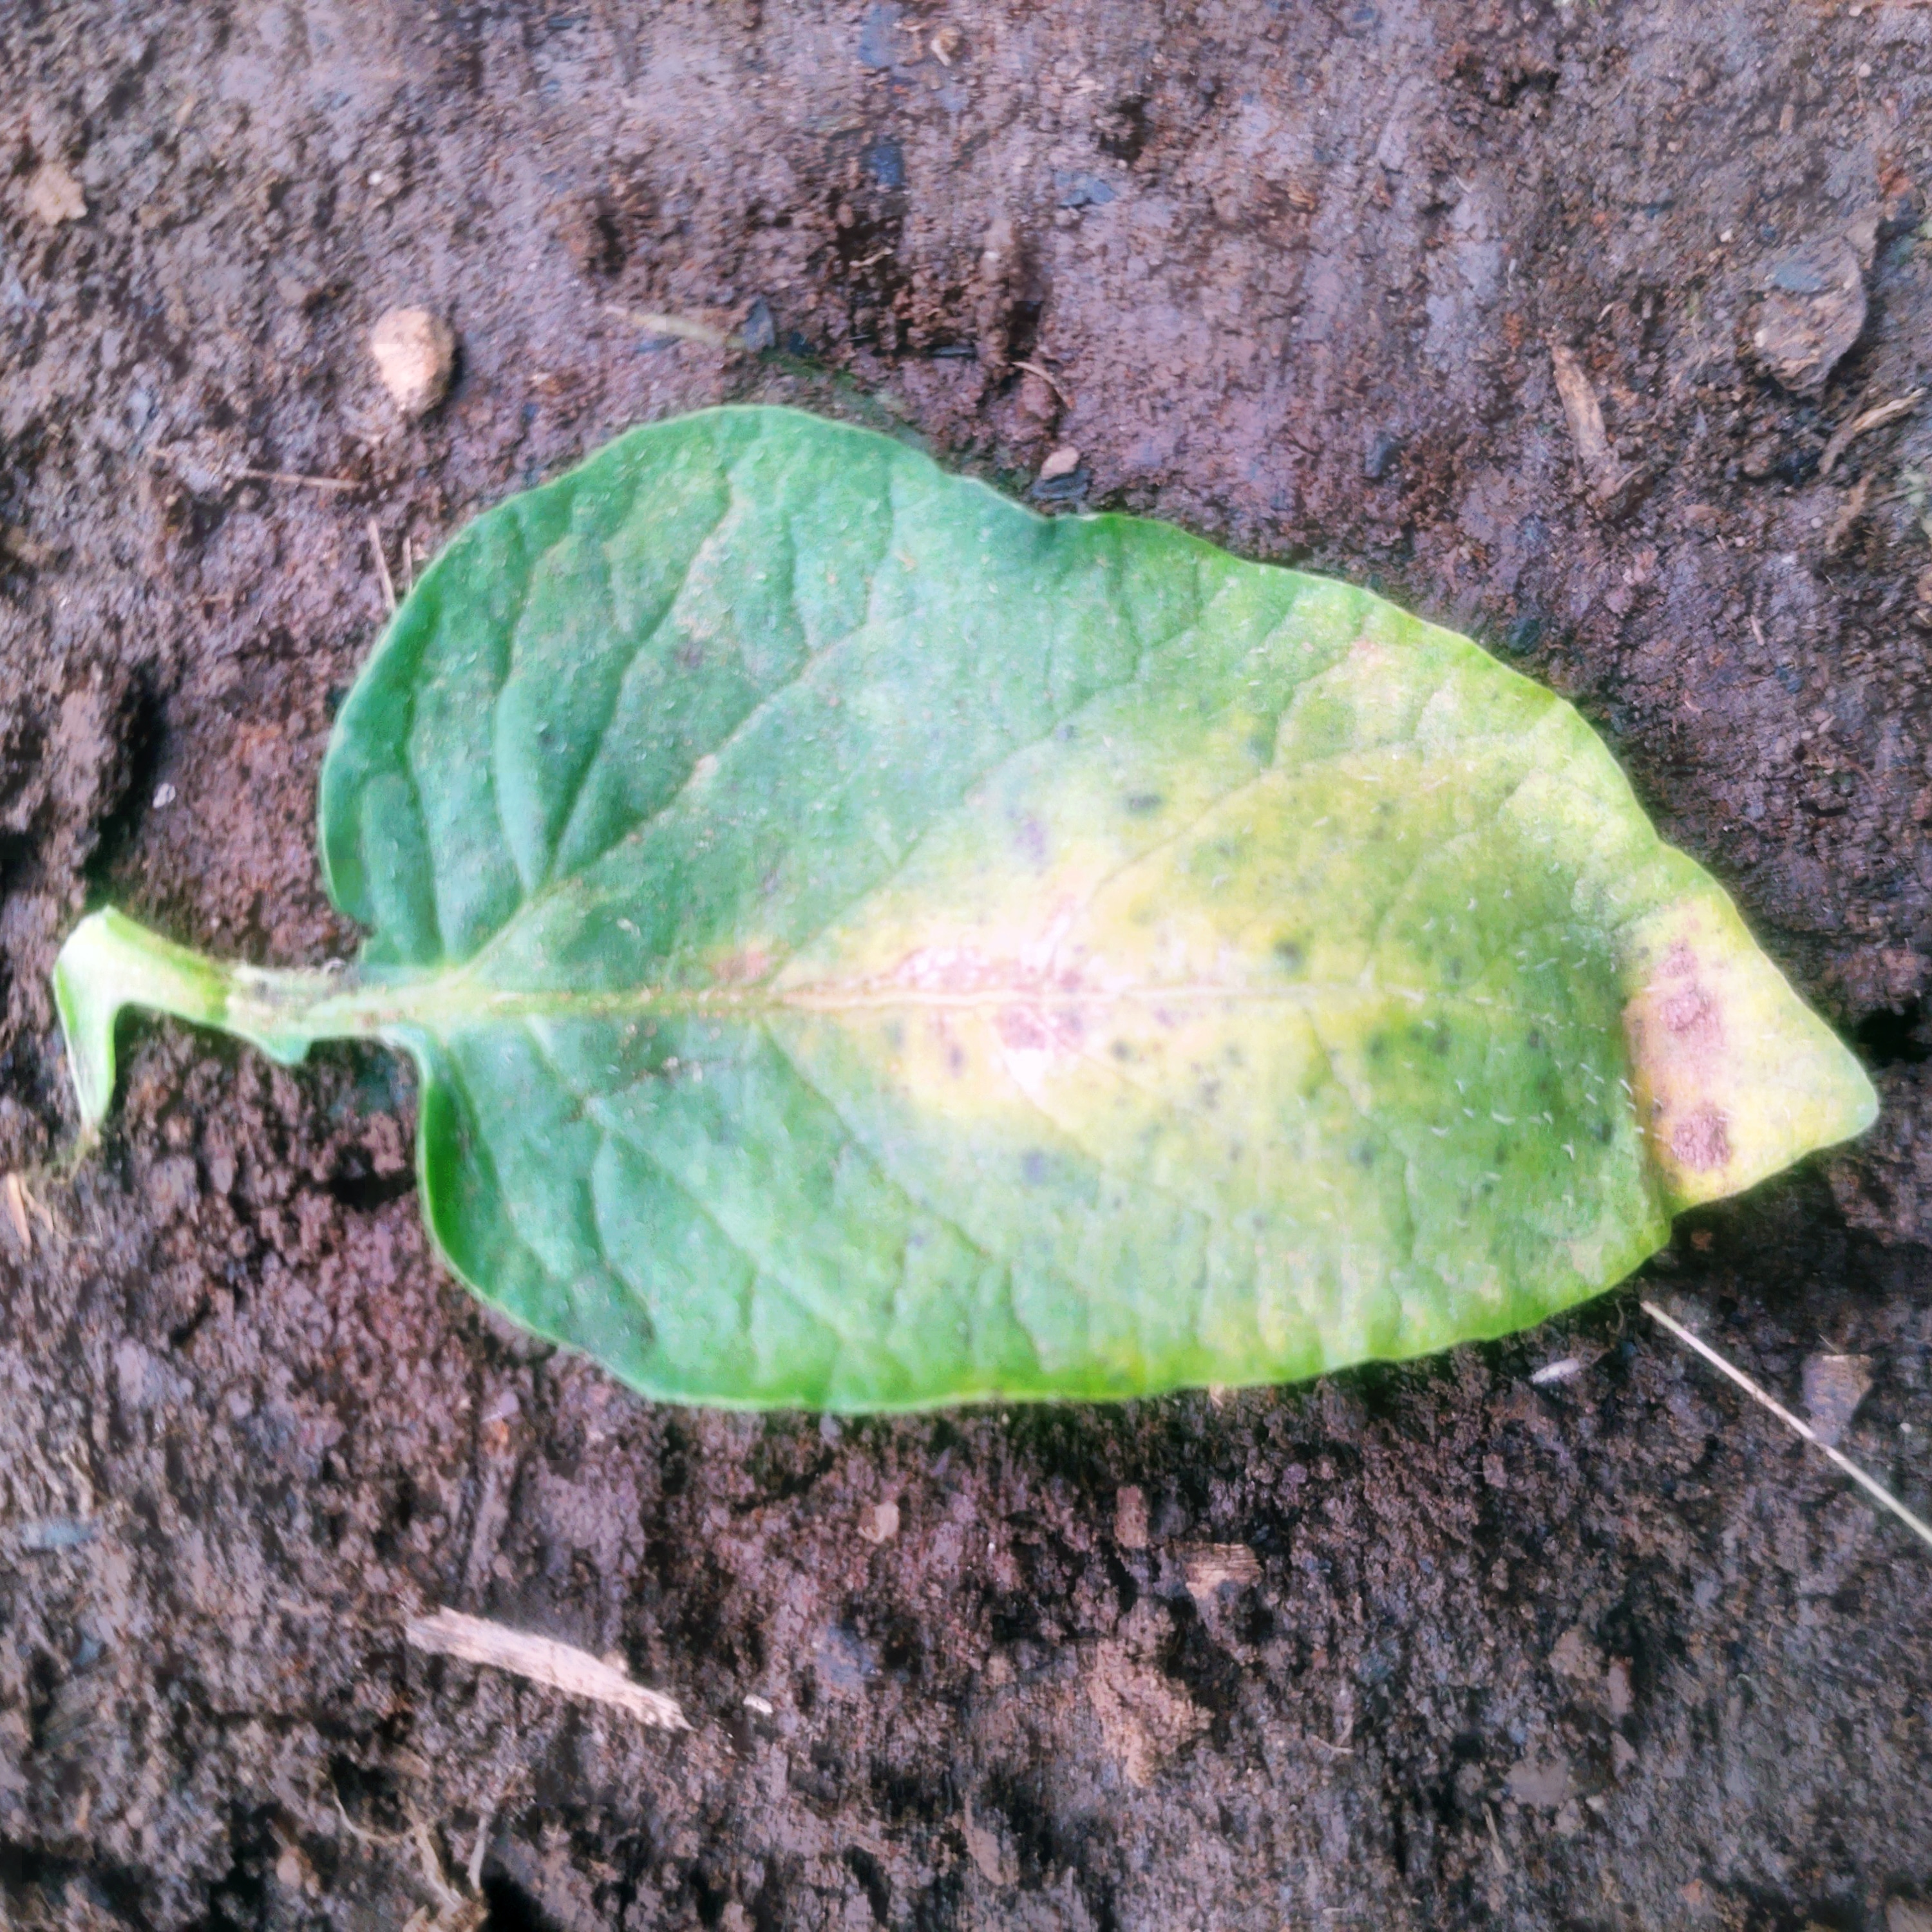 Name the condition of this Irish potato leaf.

late blight
